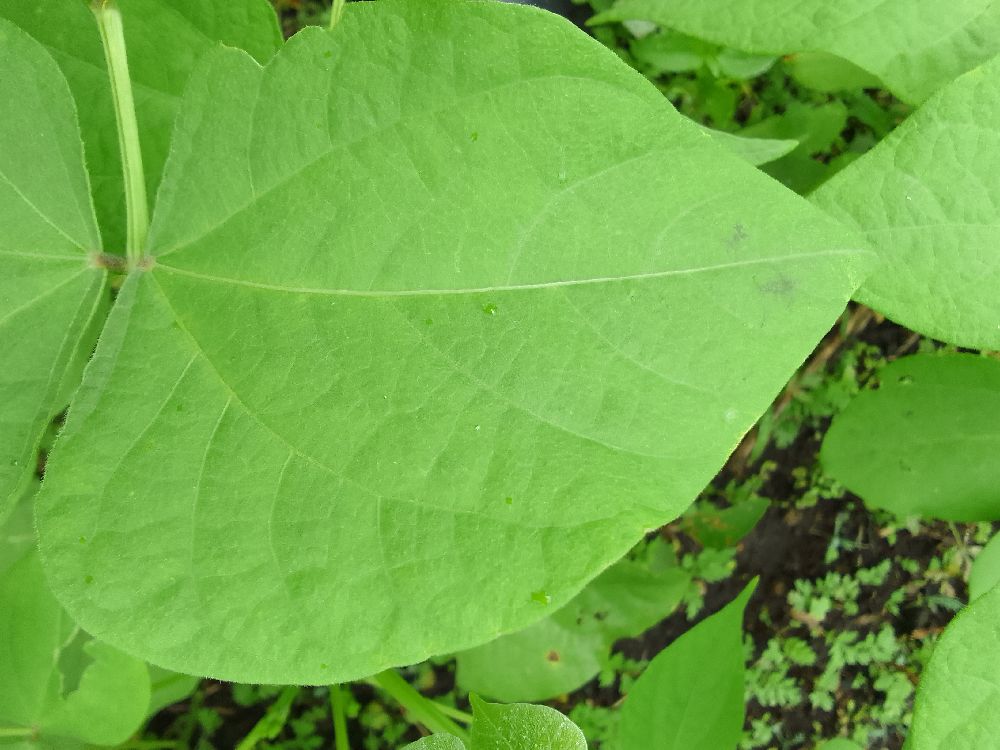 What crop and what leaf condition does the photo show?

common bean, healthy
